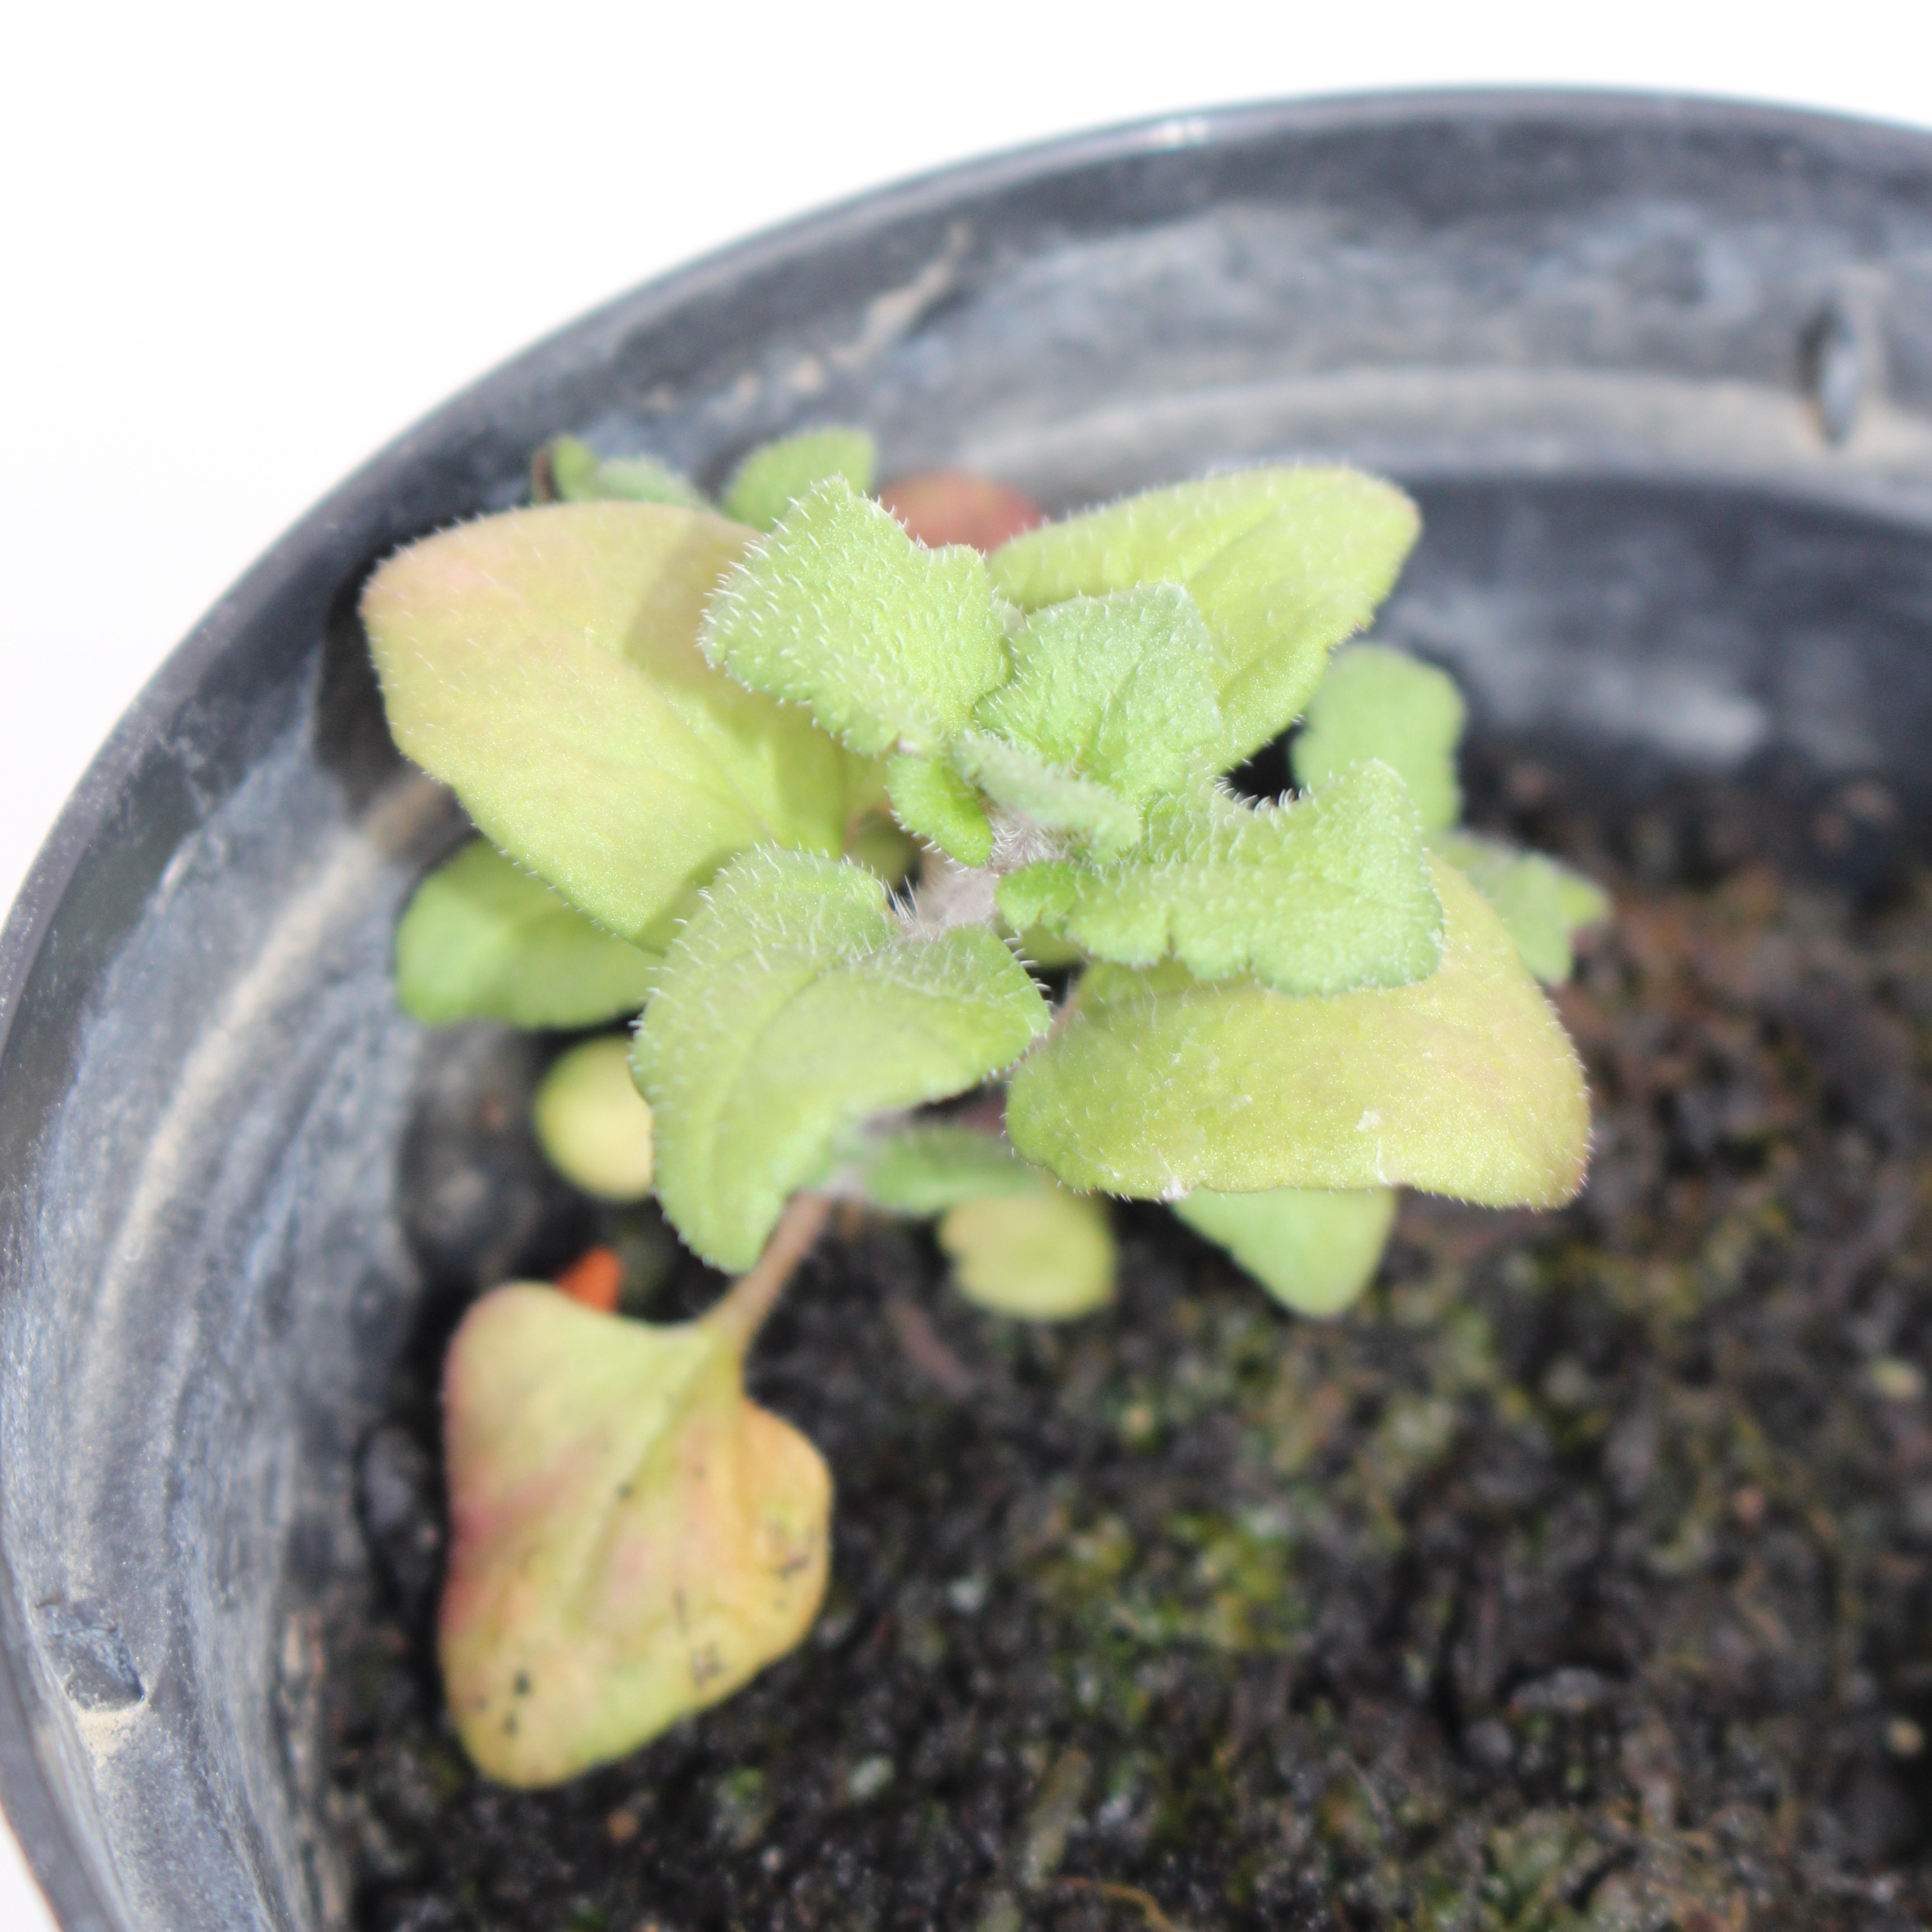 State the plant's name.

Veronica persica
